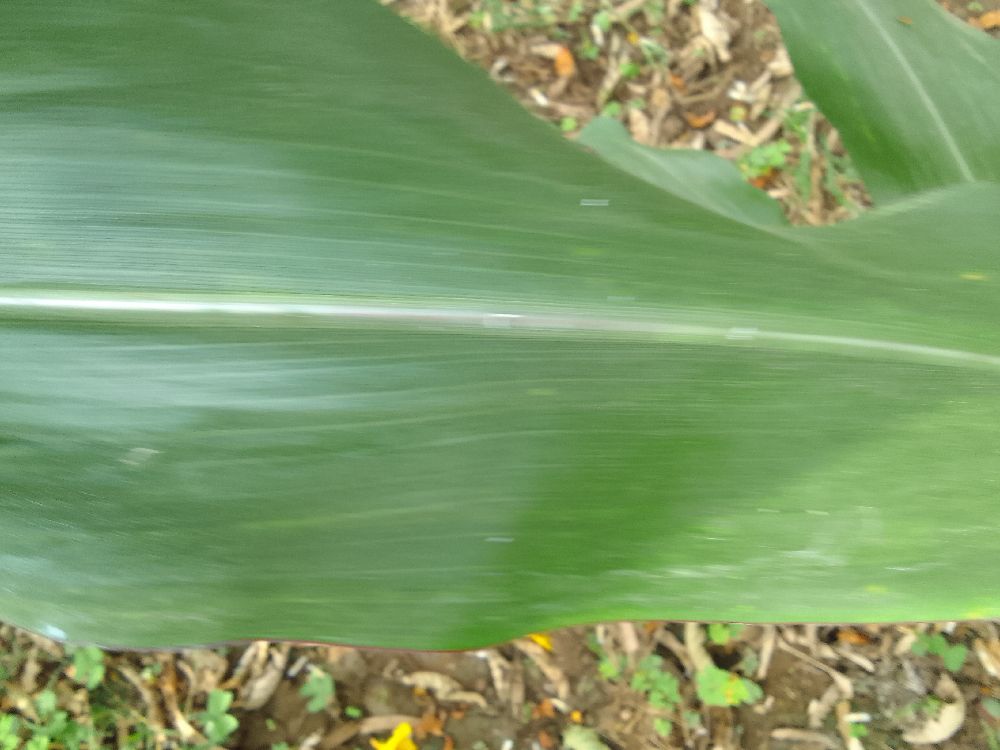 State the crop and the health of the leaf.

maize, healthy
